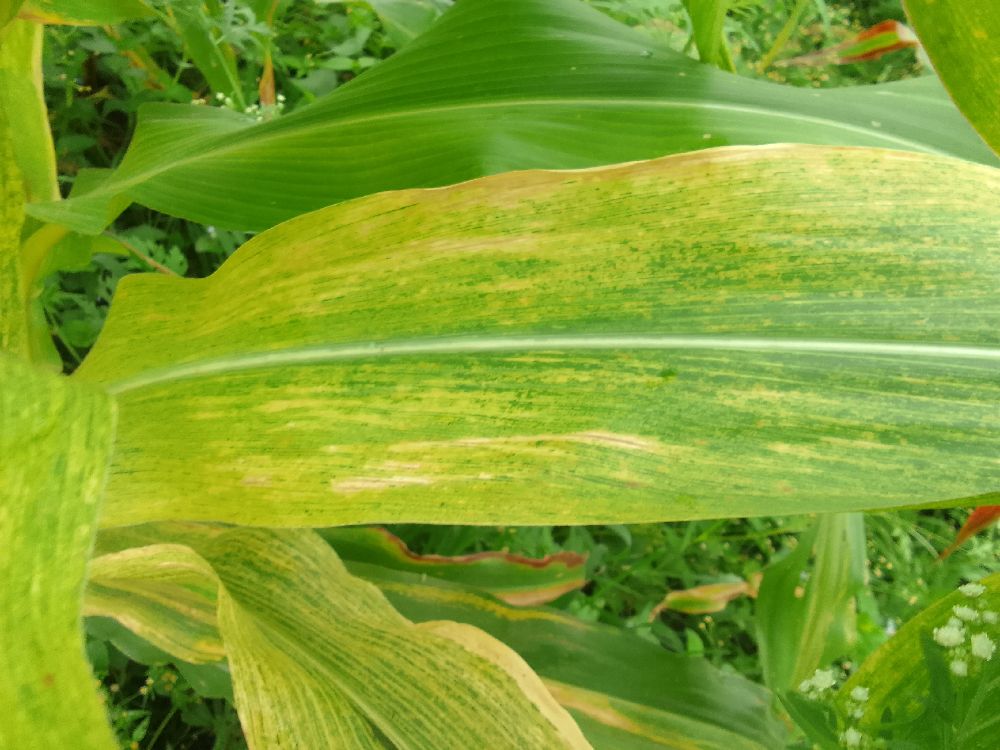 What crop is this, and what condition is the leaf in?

maize, maize lethal necrosis
